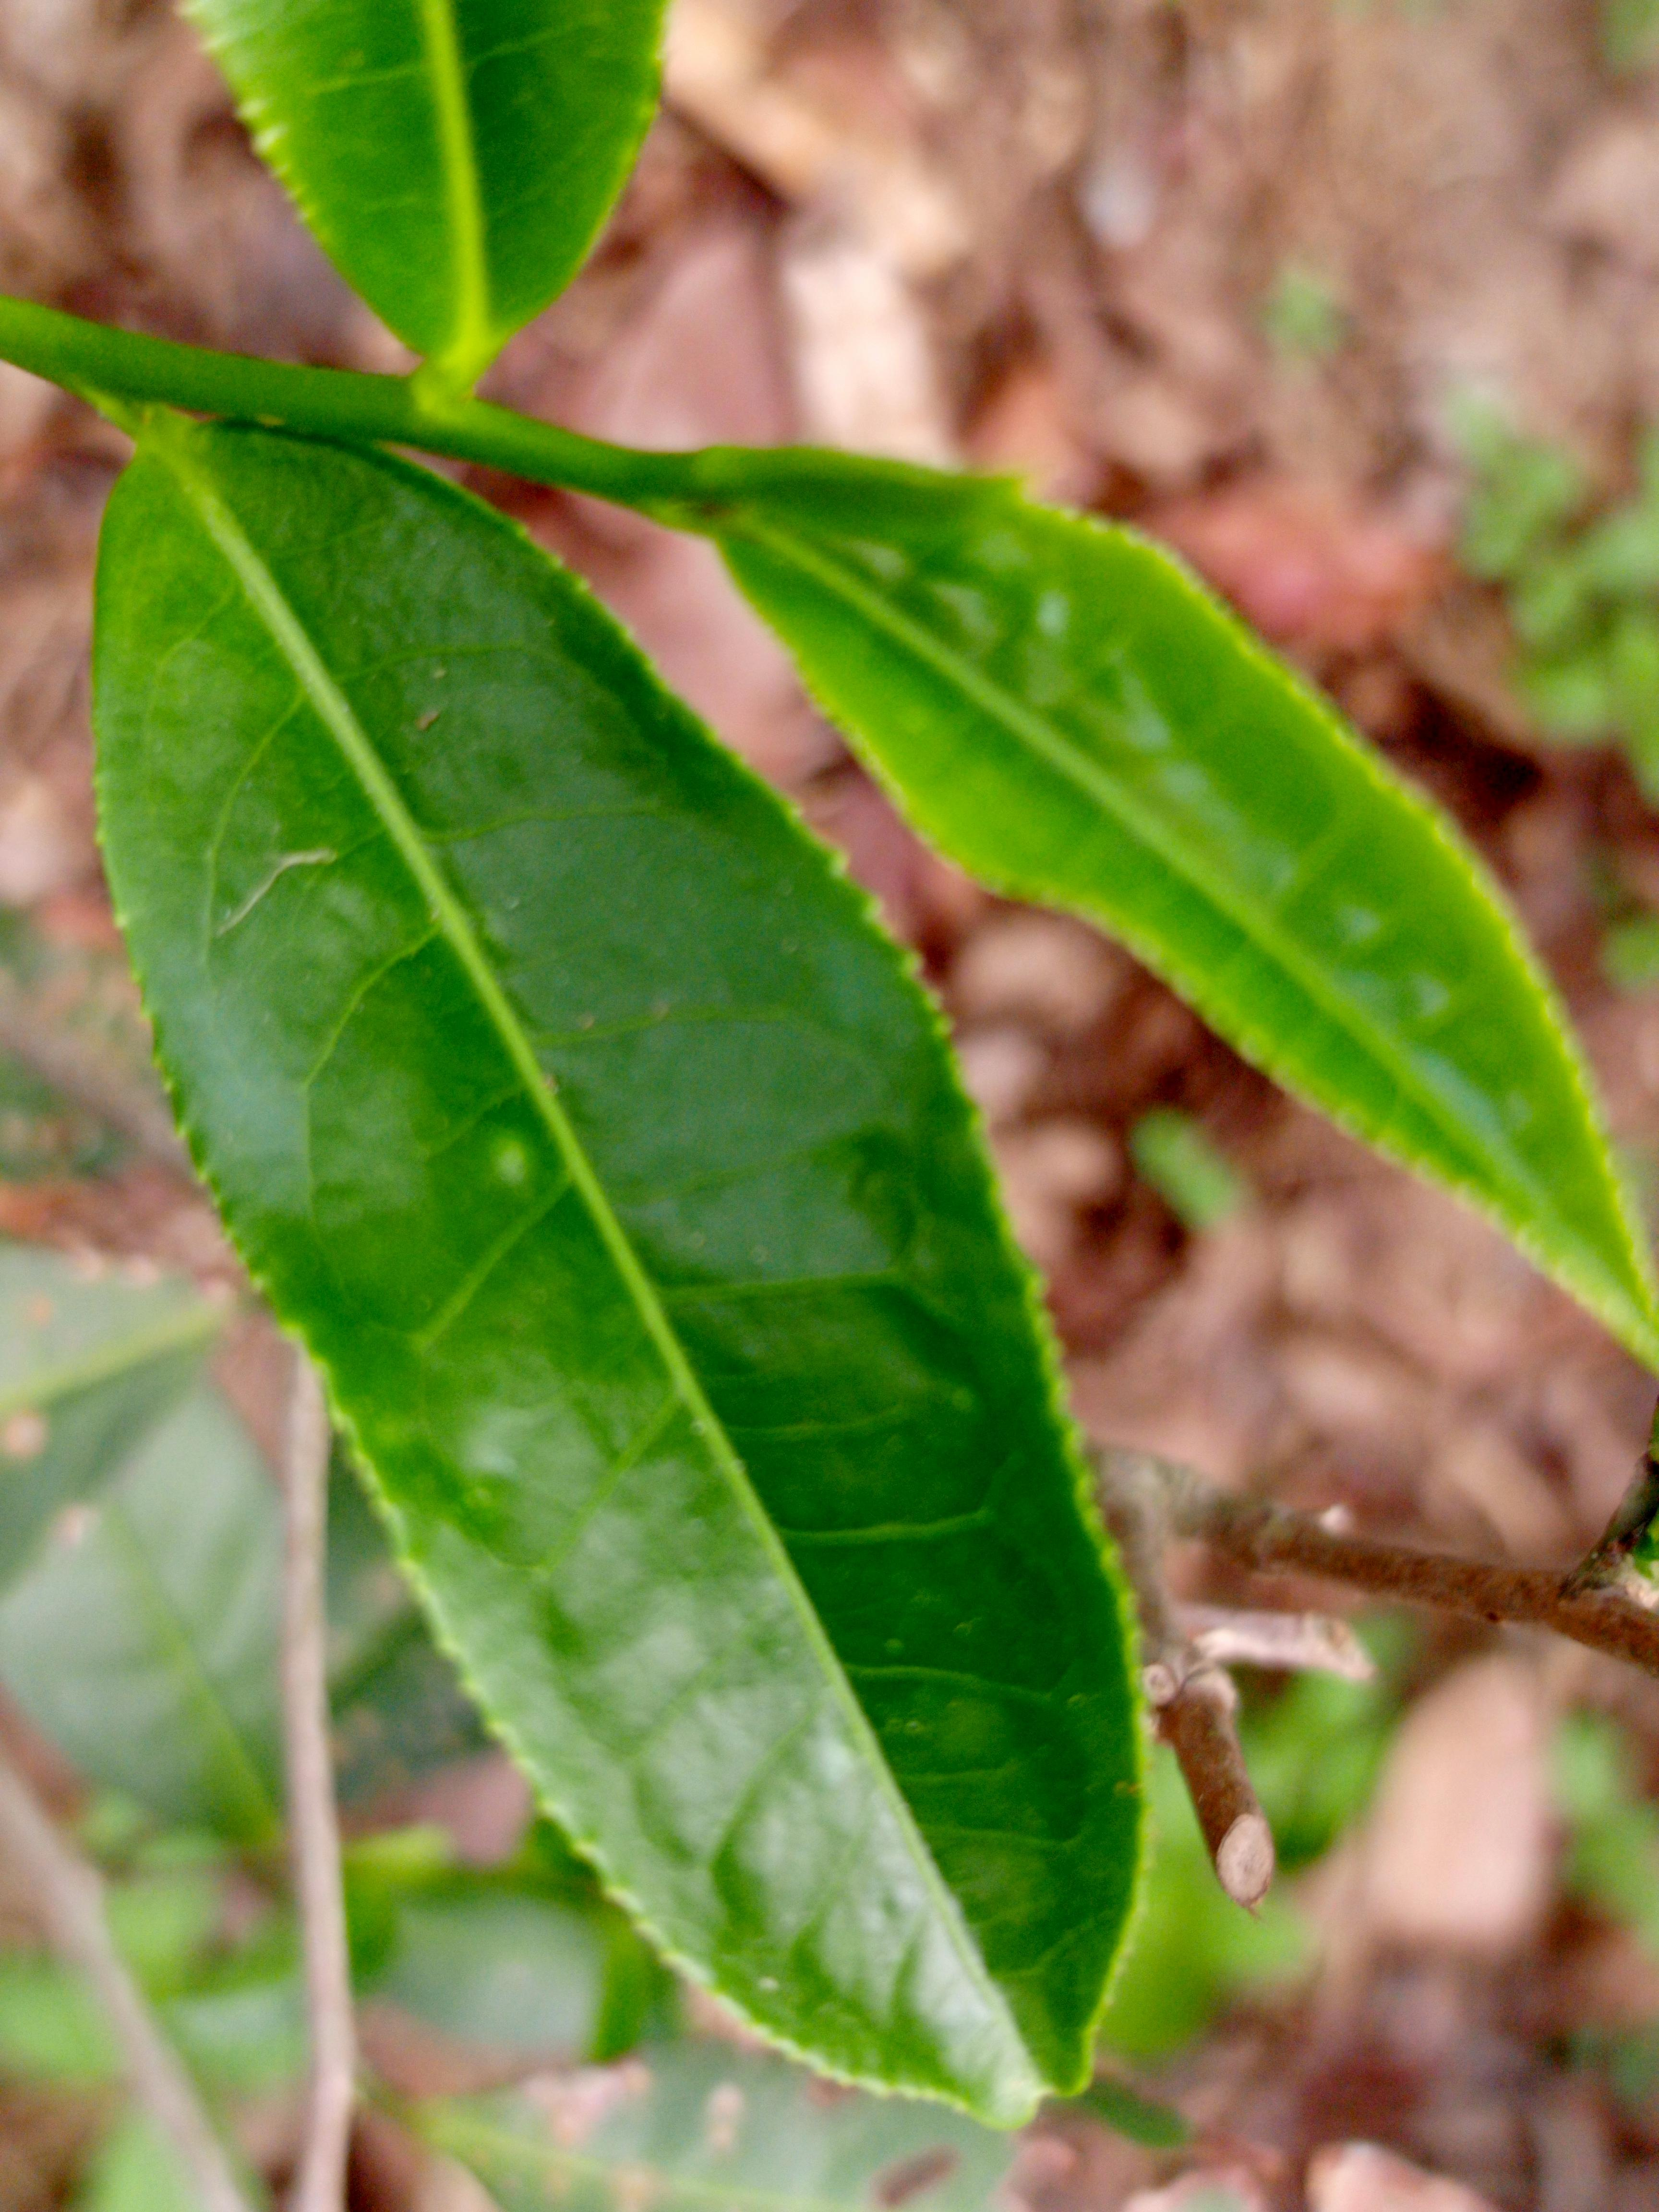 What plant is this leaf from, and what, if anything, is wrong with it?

tea, healthy leaf
